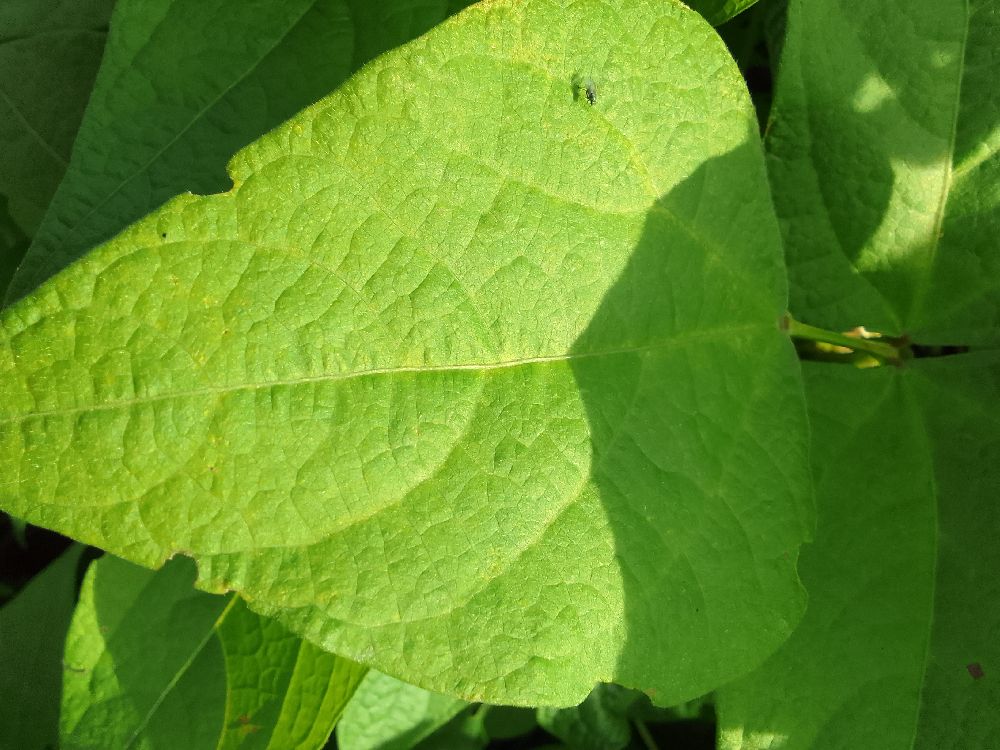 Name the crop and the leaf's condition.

common bean, healthy
